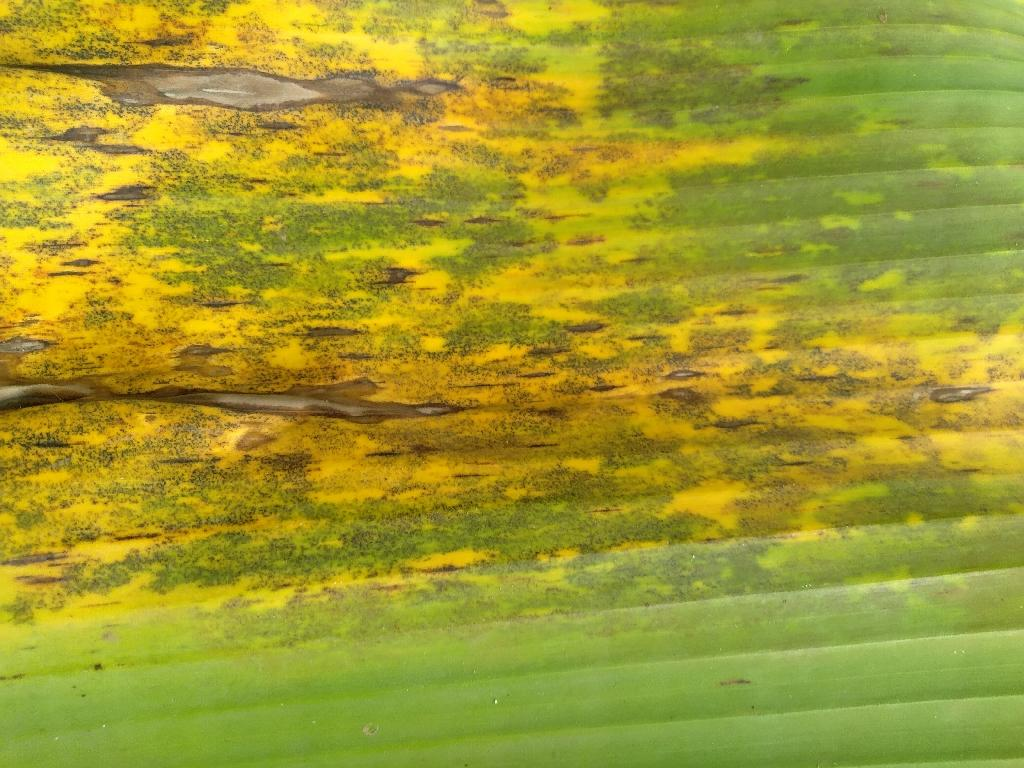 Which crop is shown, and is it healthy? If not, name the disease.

banana, black sigatoka
